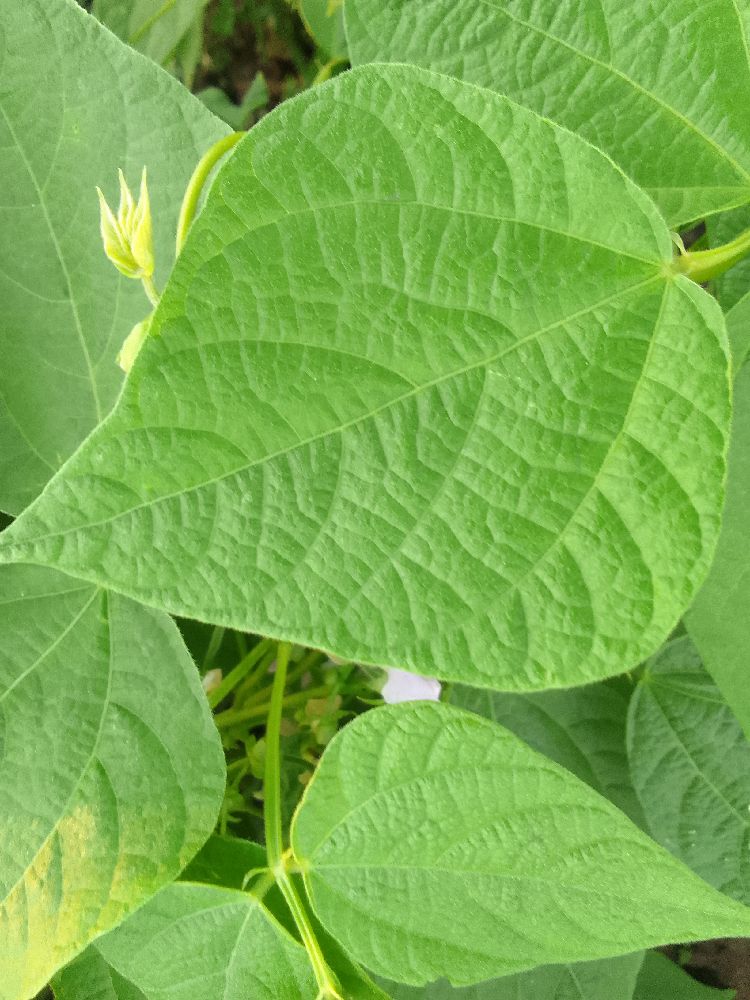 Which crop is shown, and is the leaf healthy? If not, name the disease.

common bean, healthy
